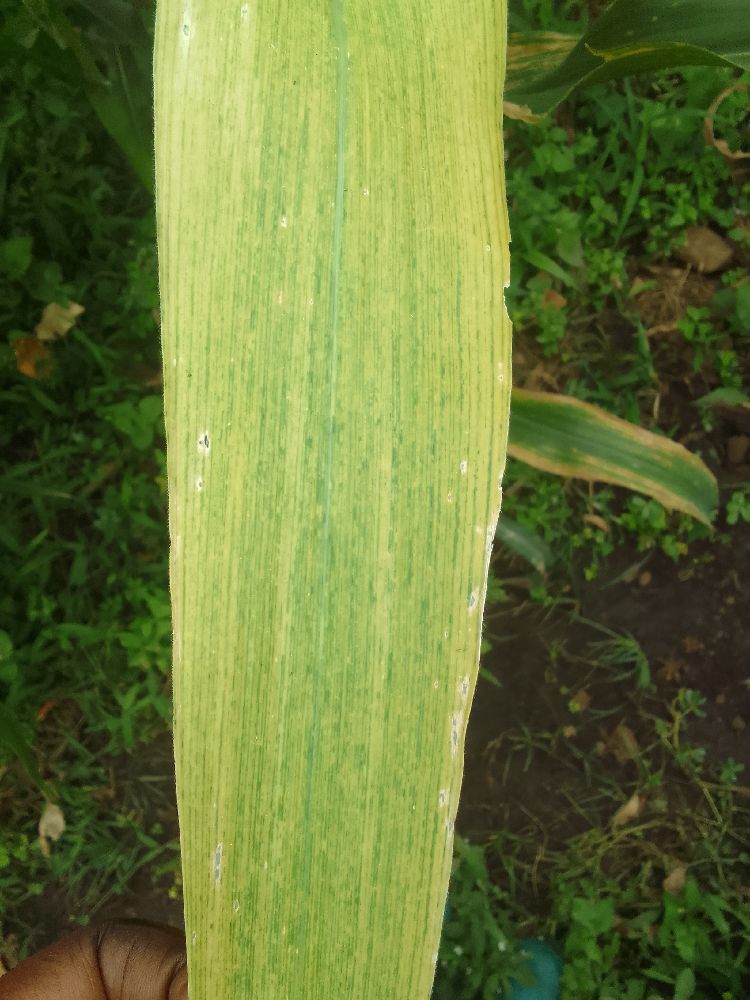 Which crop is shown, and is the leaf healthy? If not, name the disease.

maize, maize lethal necrosis
